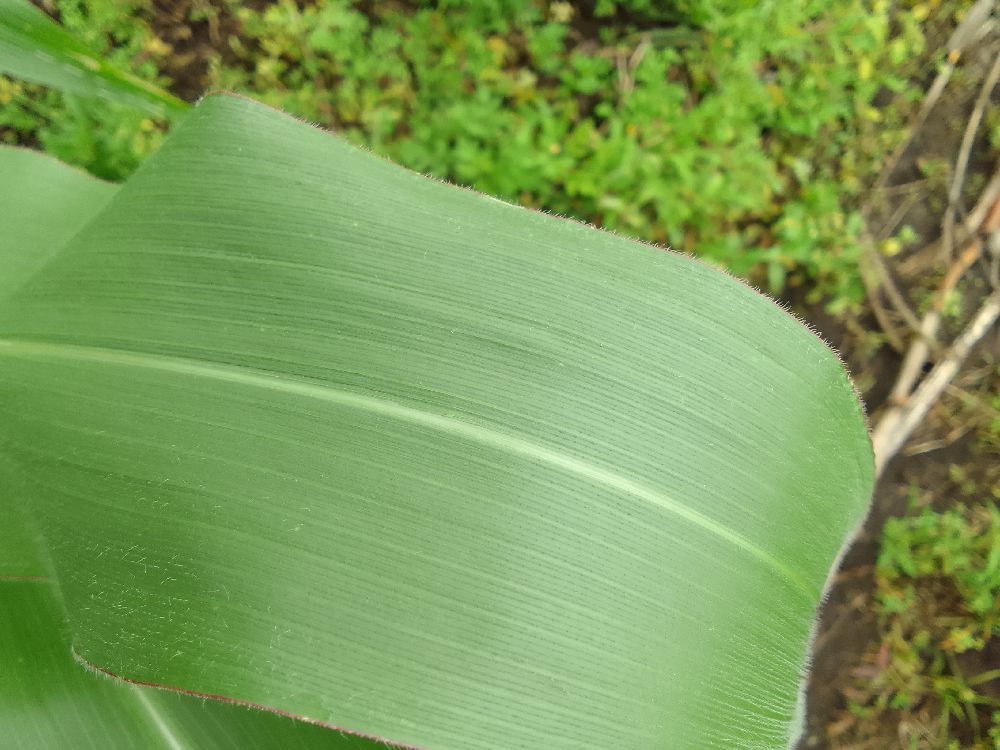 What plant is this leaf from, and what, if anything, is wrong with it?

maize, healthy
